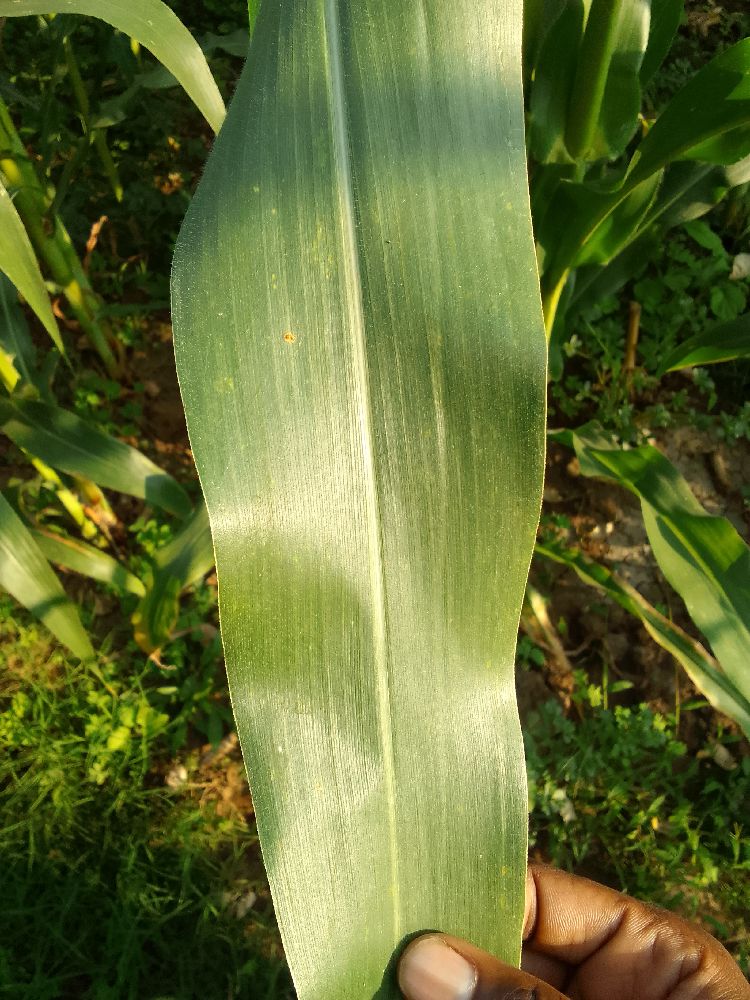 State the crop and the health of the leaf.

maize, healthy
